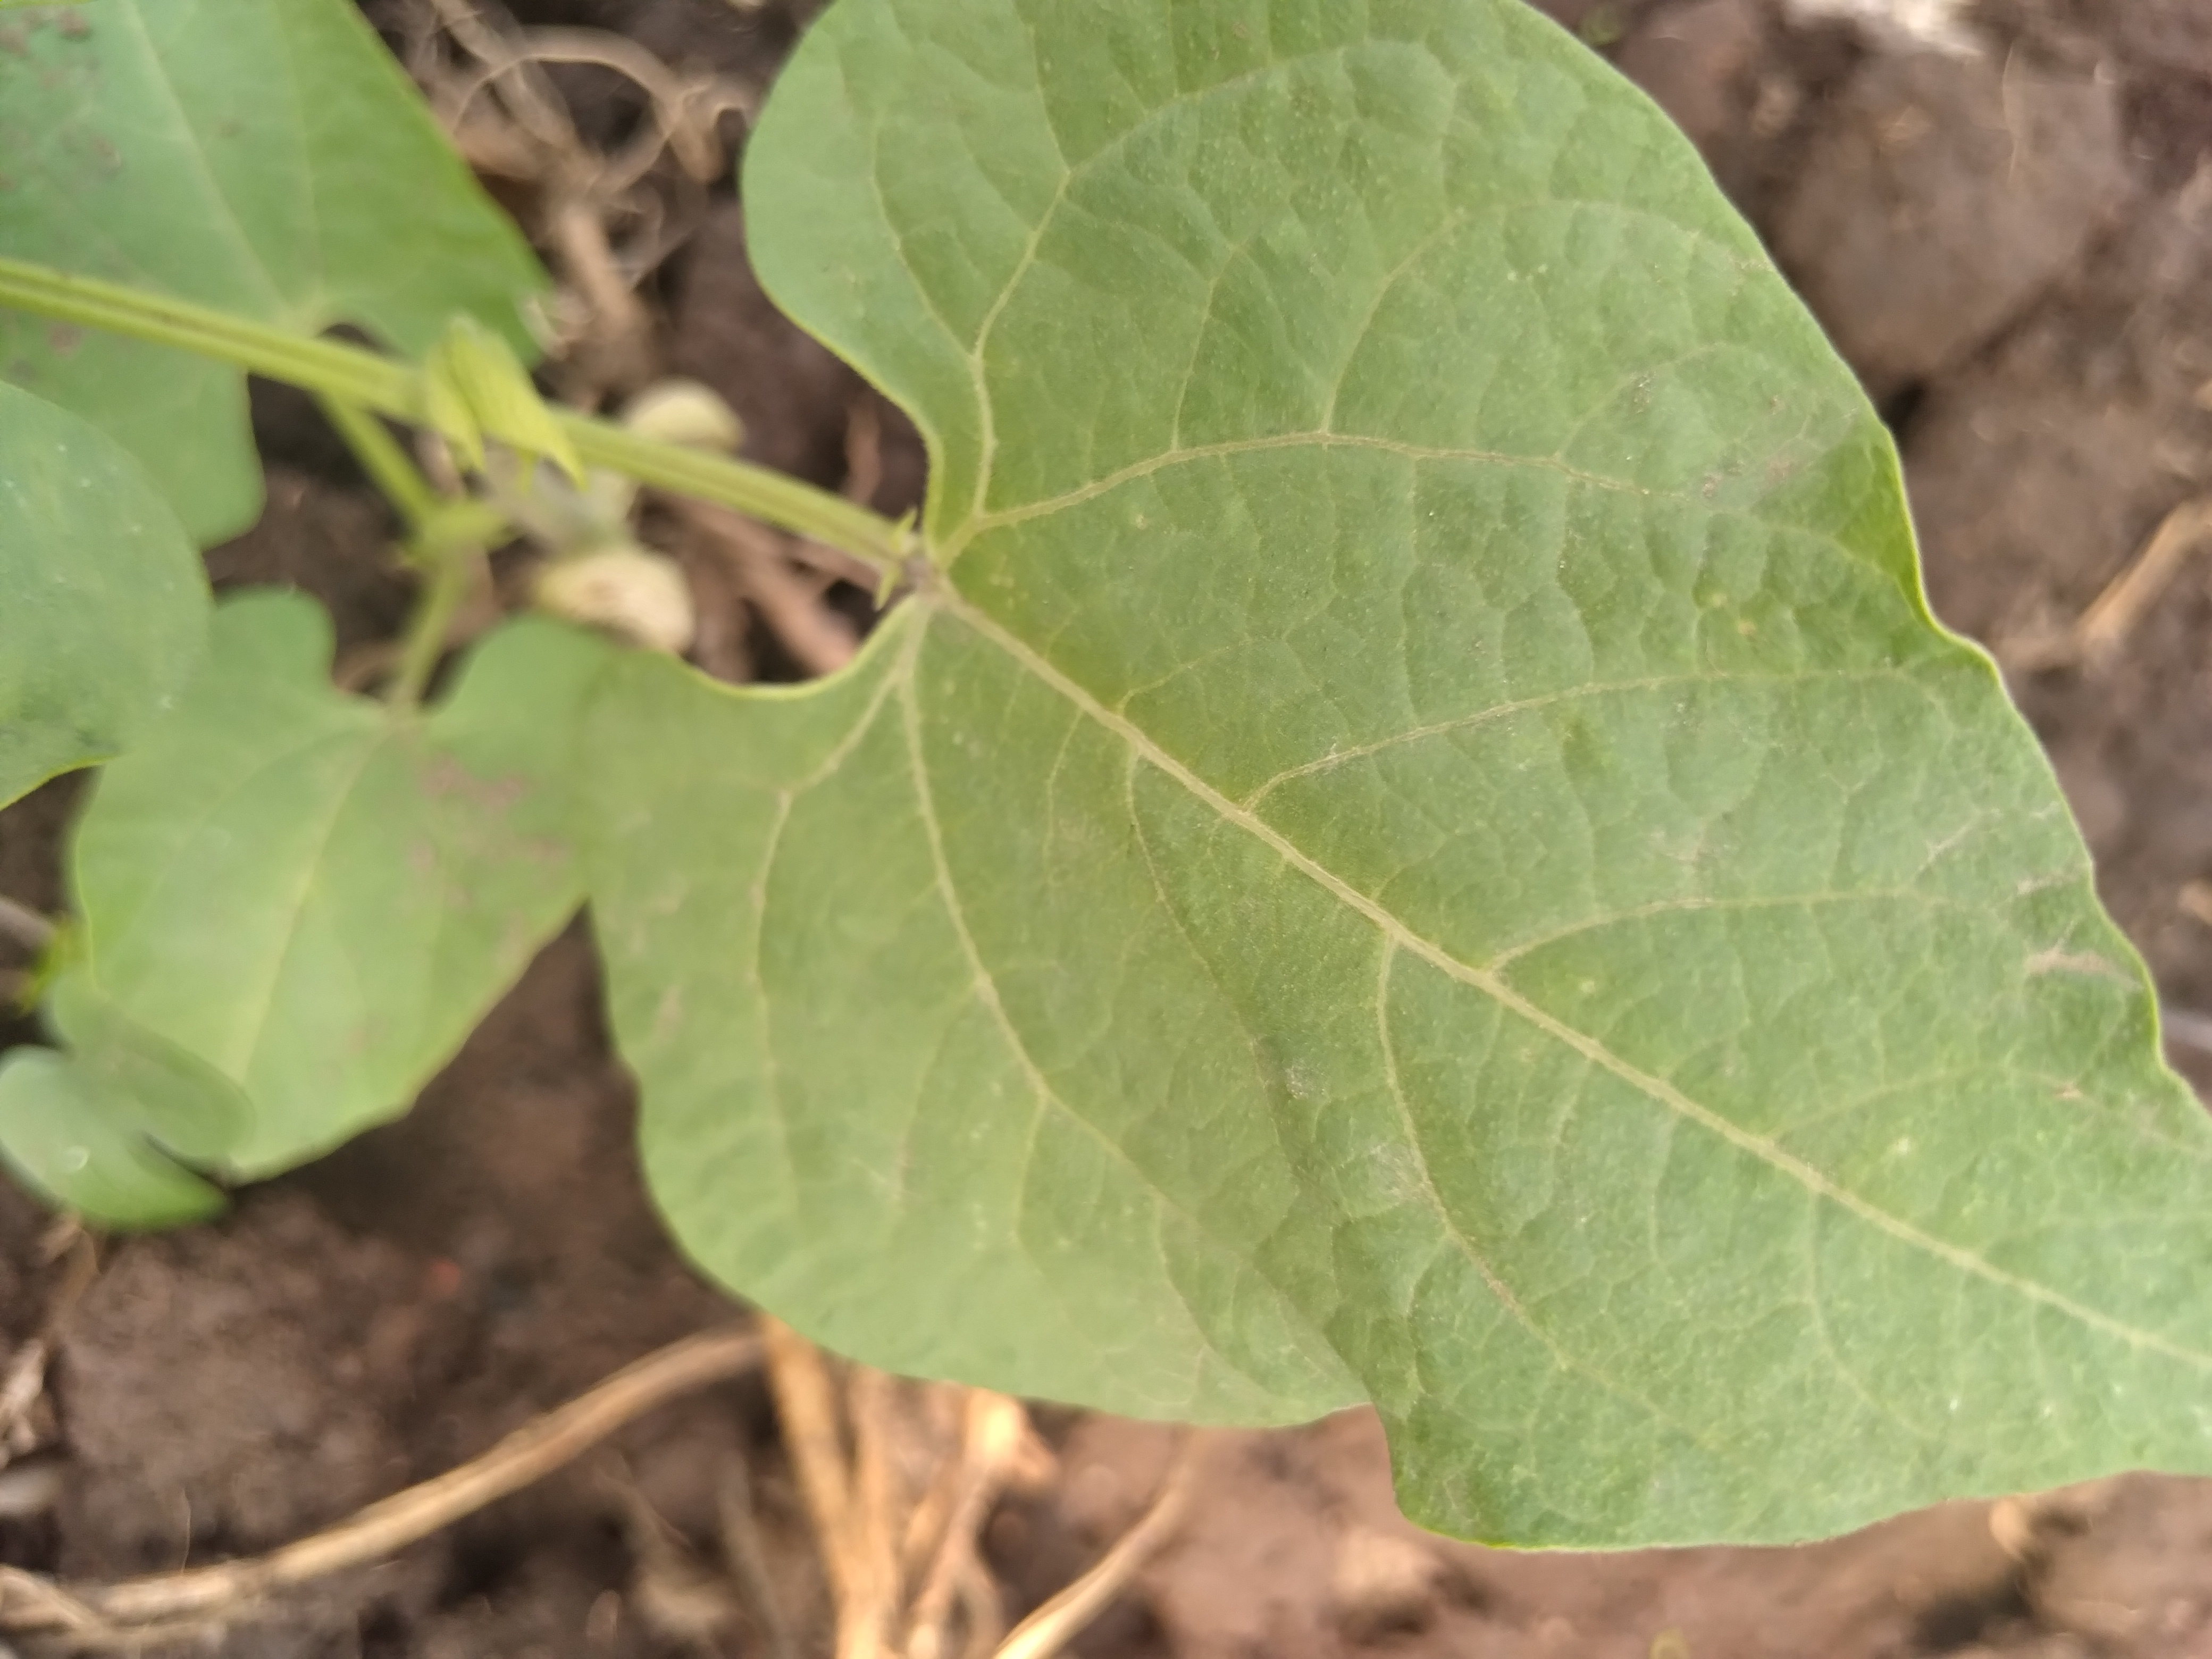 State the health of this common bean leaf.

healthy
